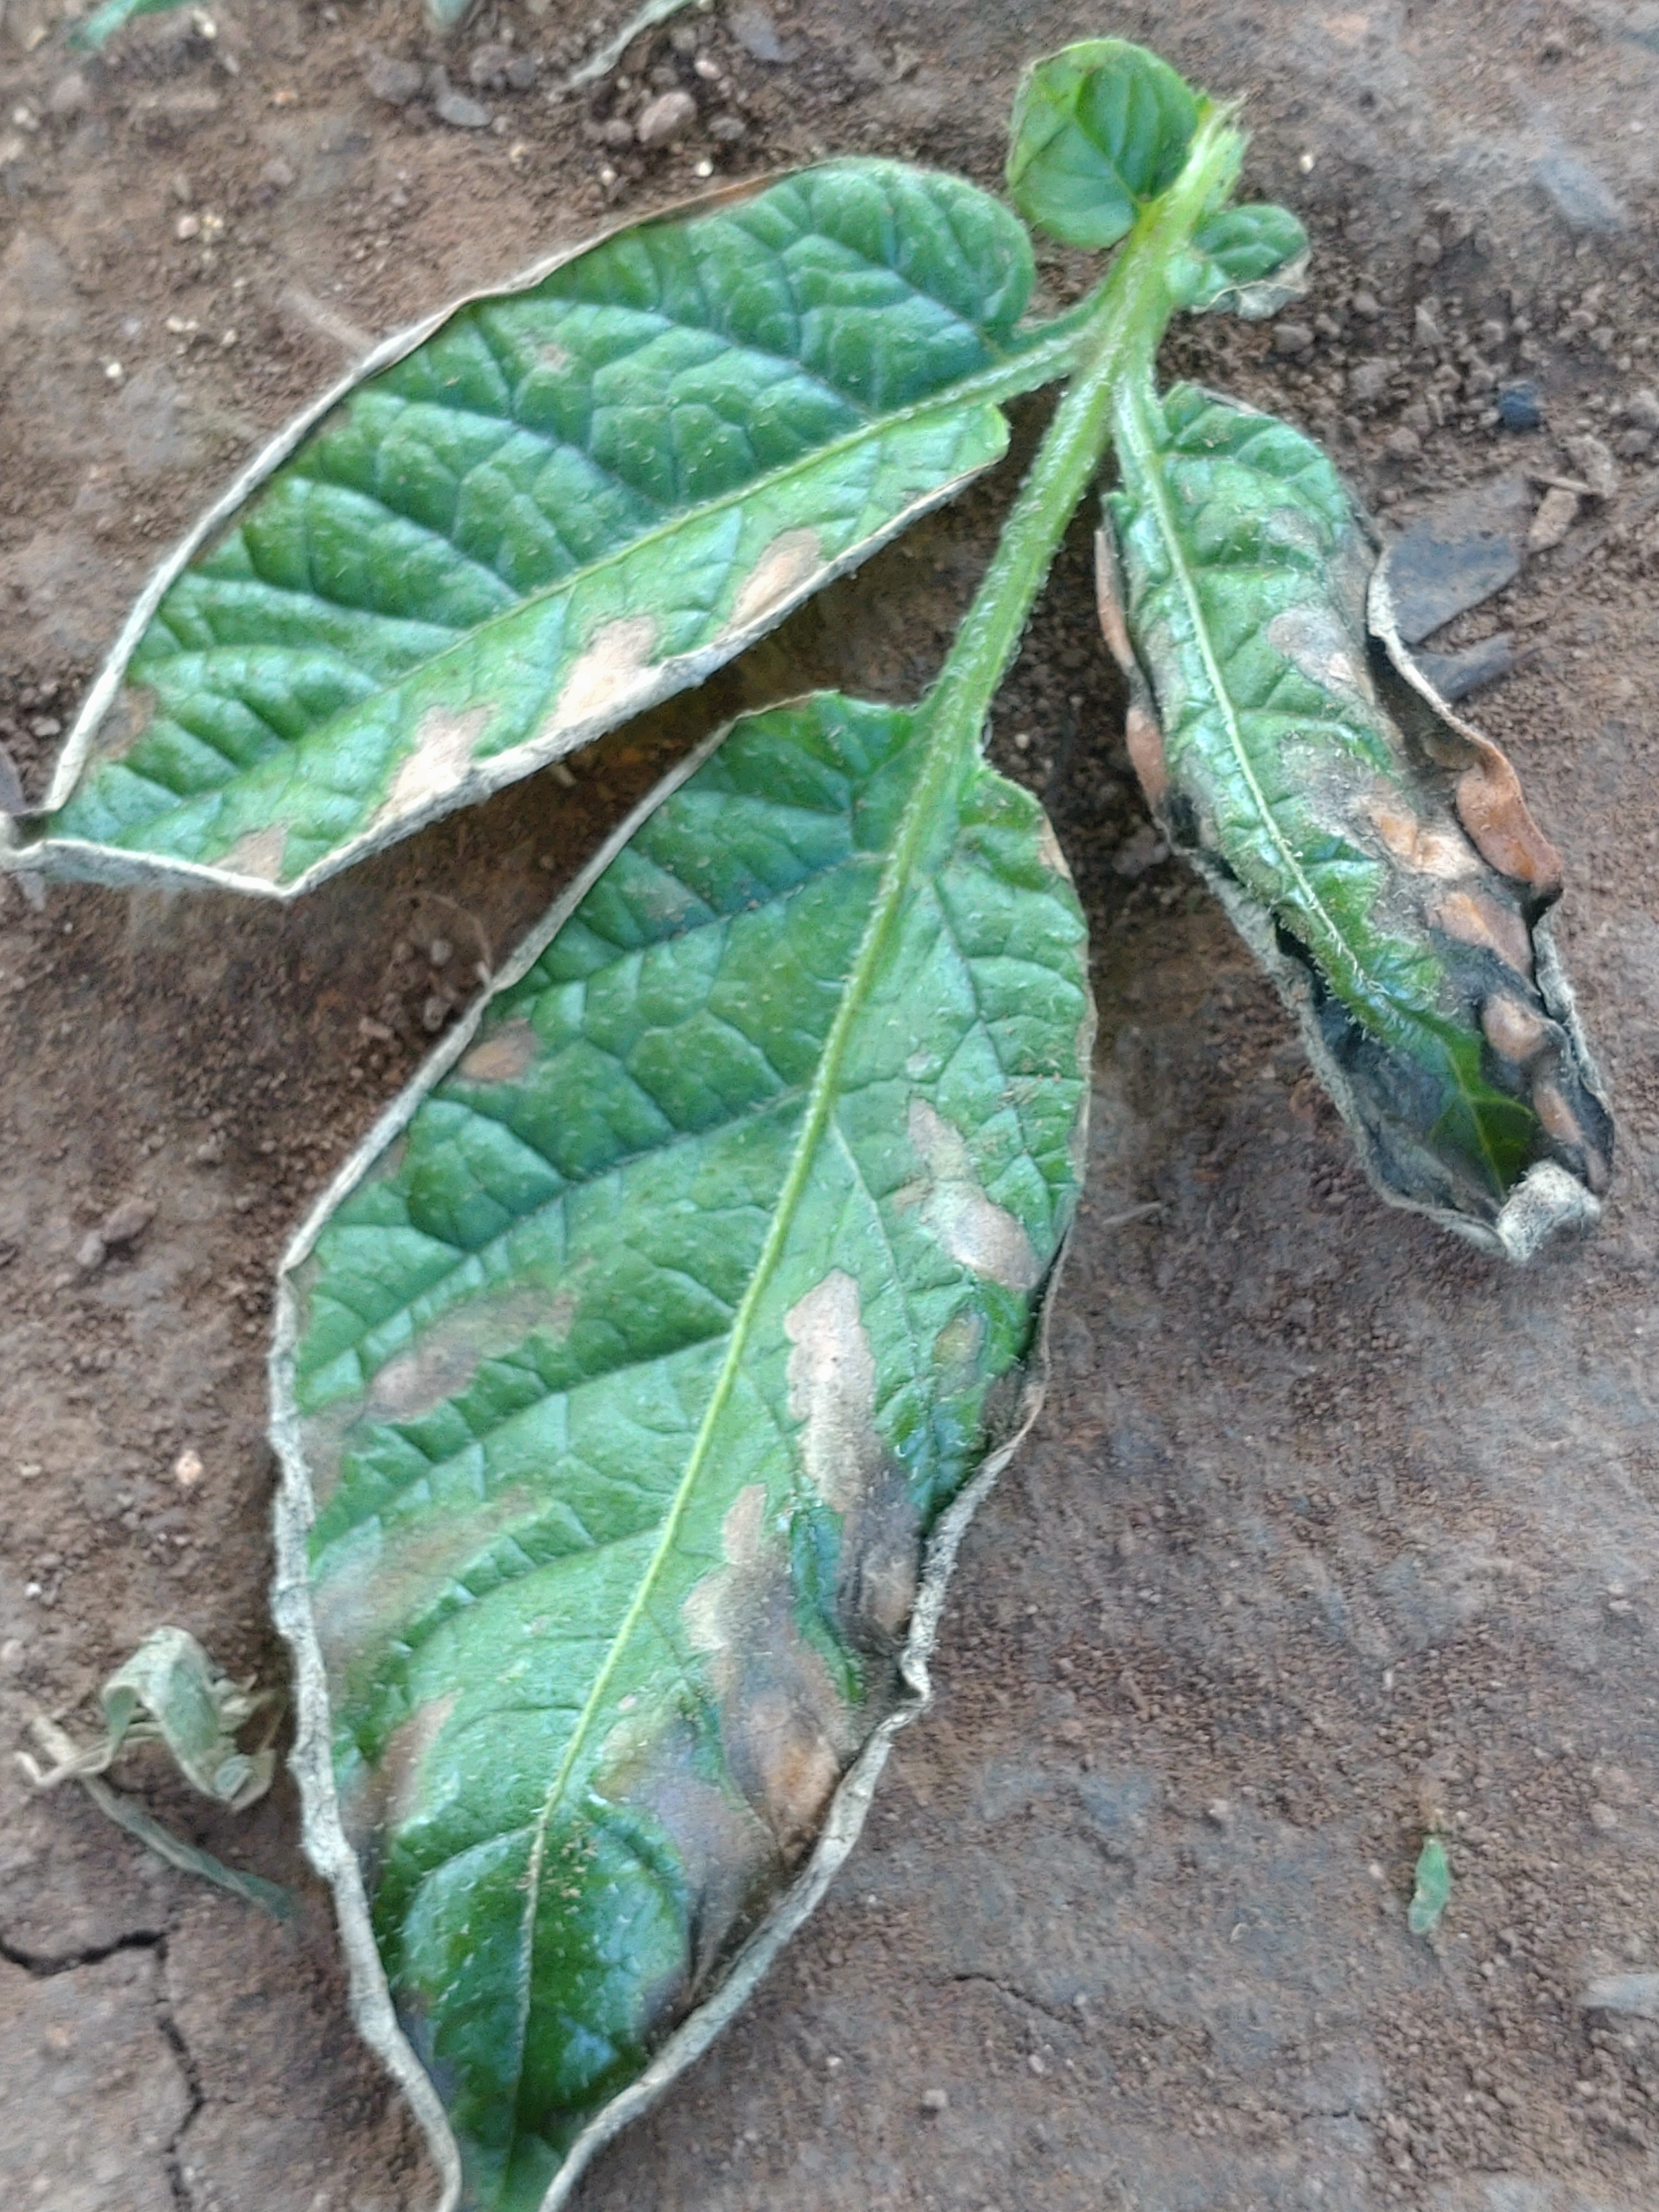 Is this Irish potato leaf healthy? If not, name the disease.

early blight
